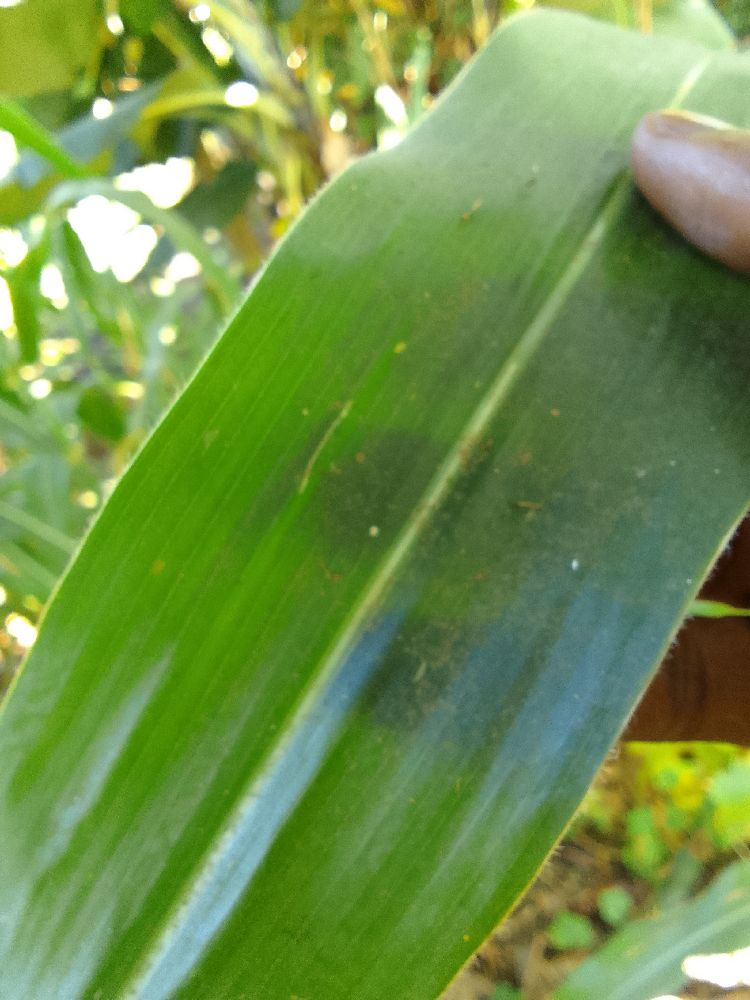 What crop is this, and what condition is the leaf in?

maize, healthy
